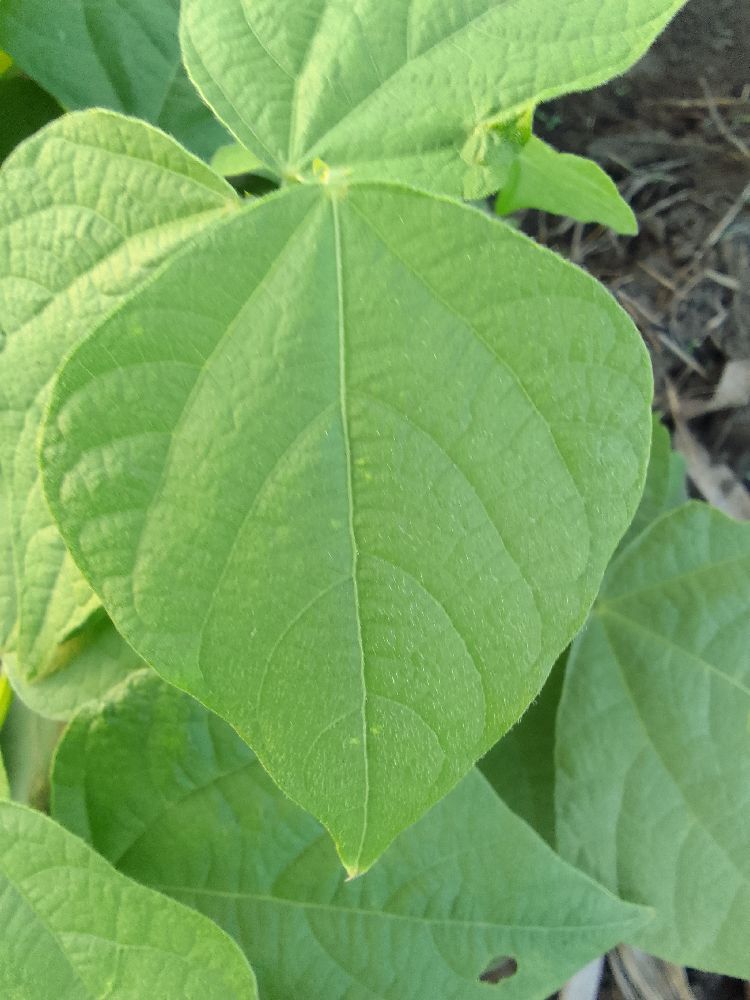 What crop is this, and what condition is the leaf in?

common bean, healthy
